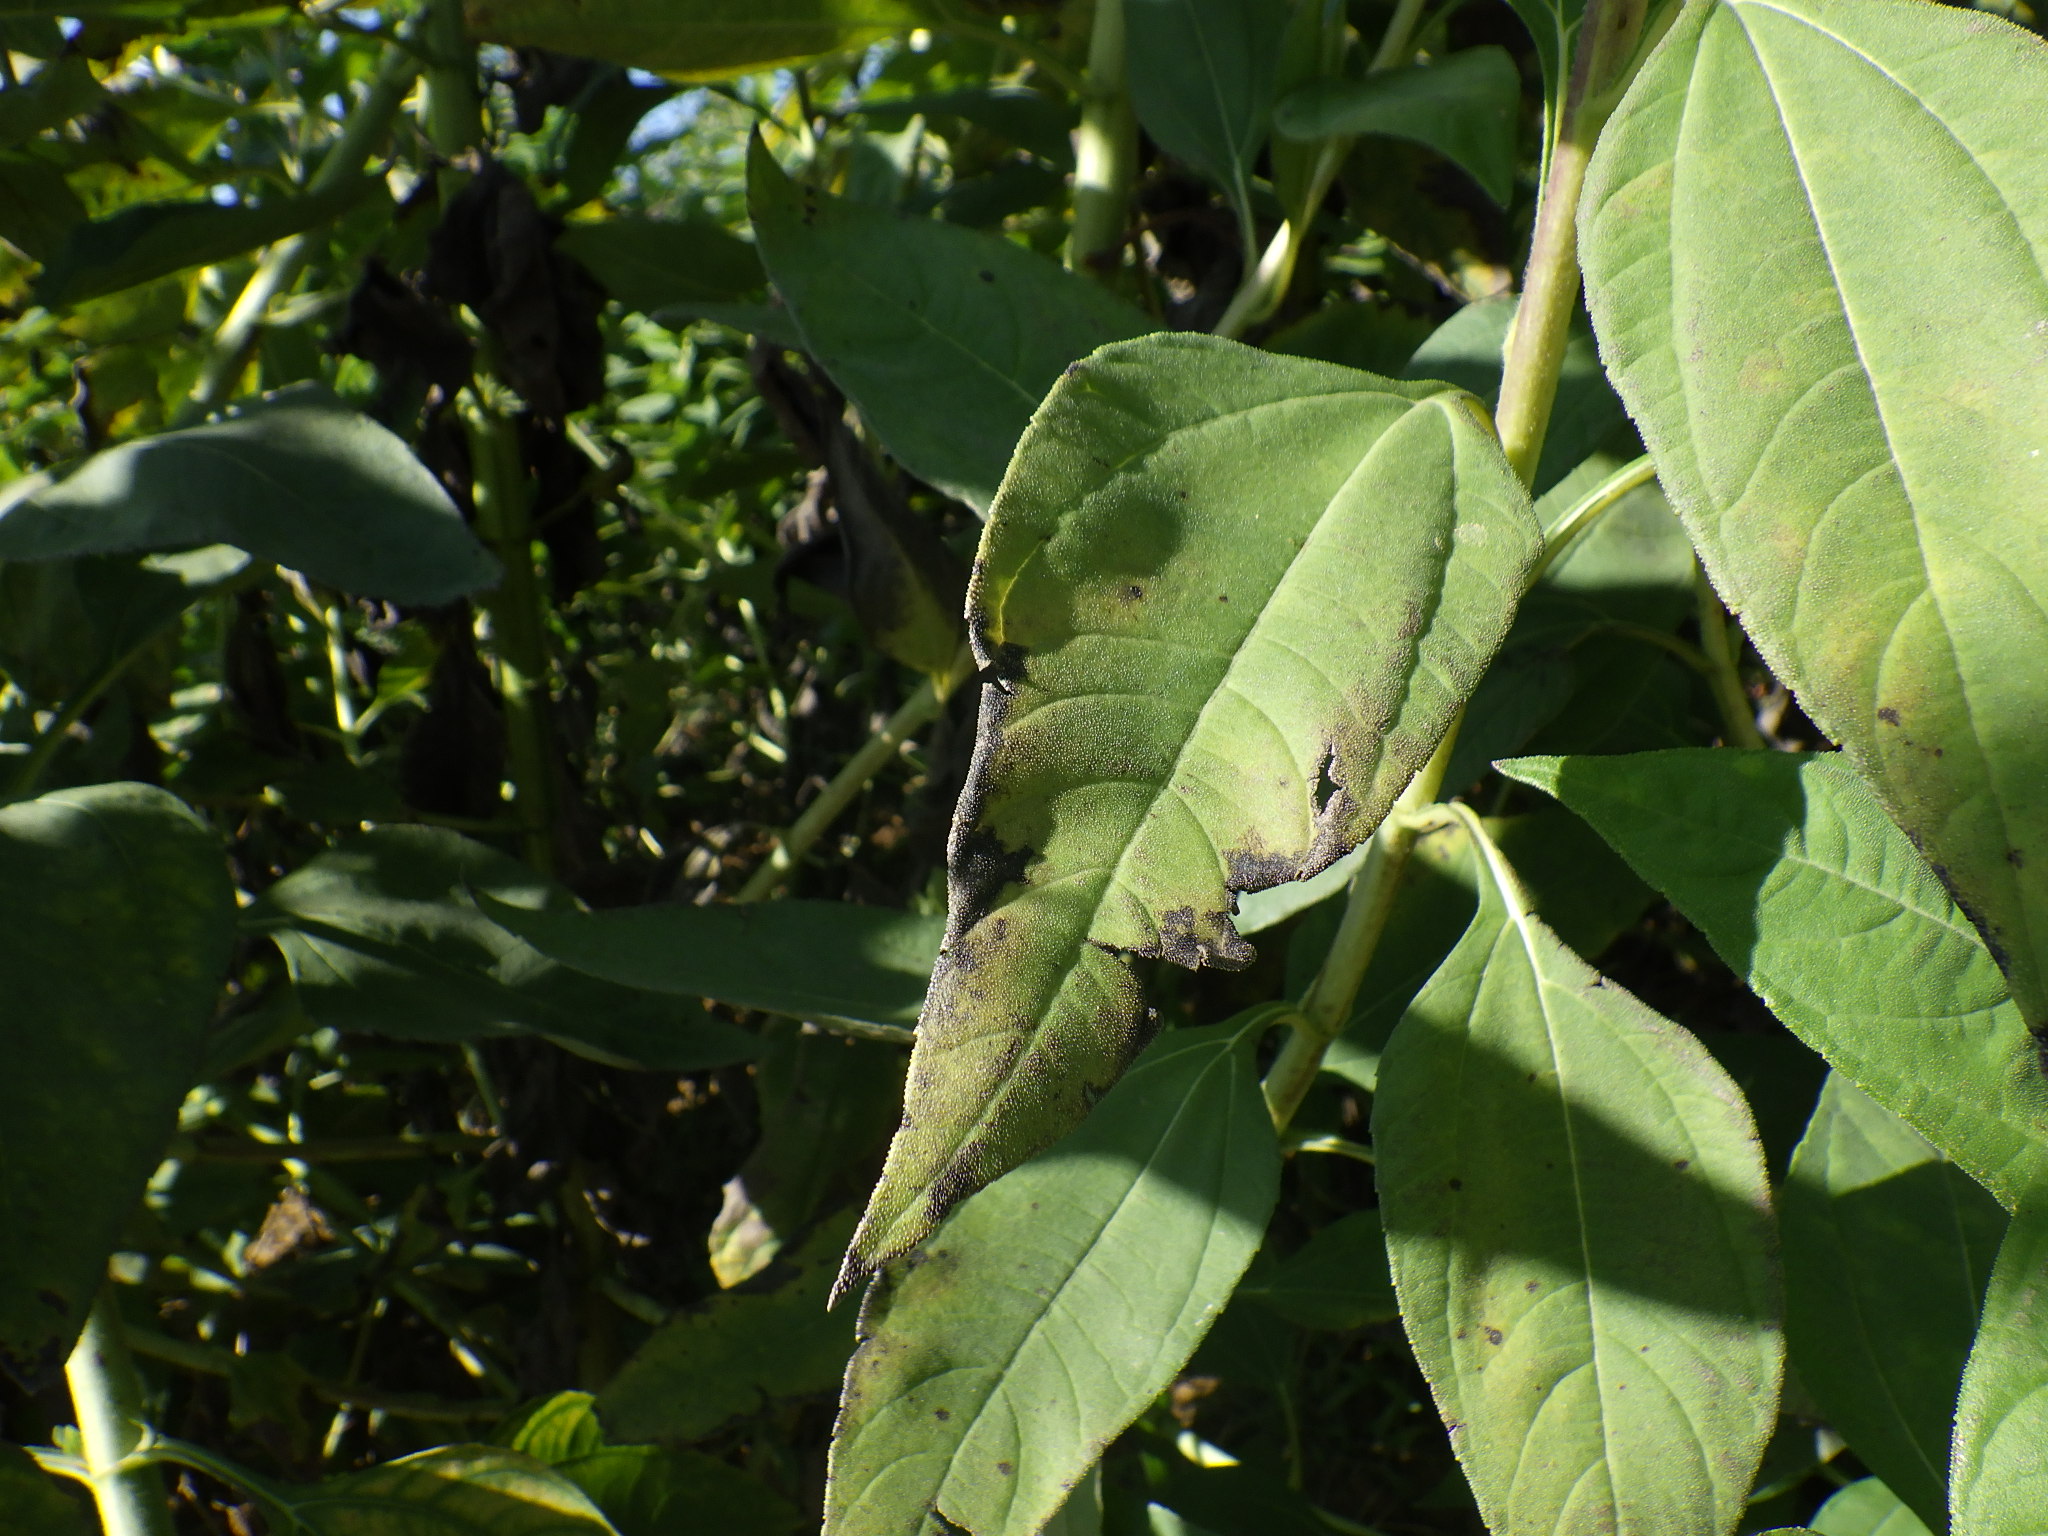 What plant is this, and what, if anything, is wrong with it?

topinambur, powdery mildew
